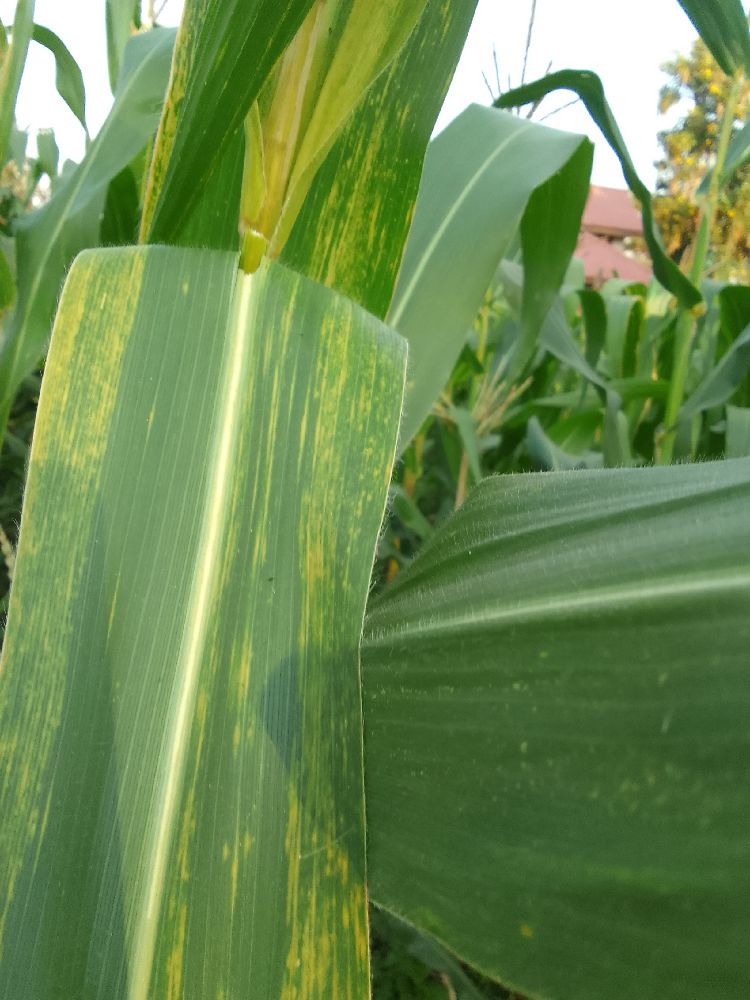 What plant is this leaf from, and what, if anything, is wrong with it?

maize, maize lethal necrosis
